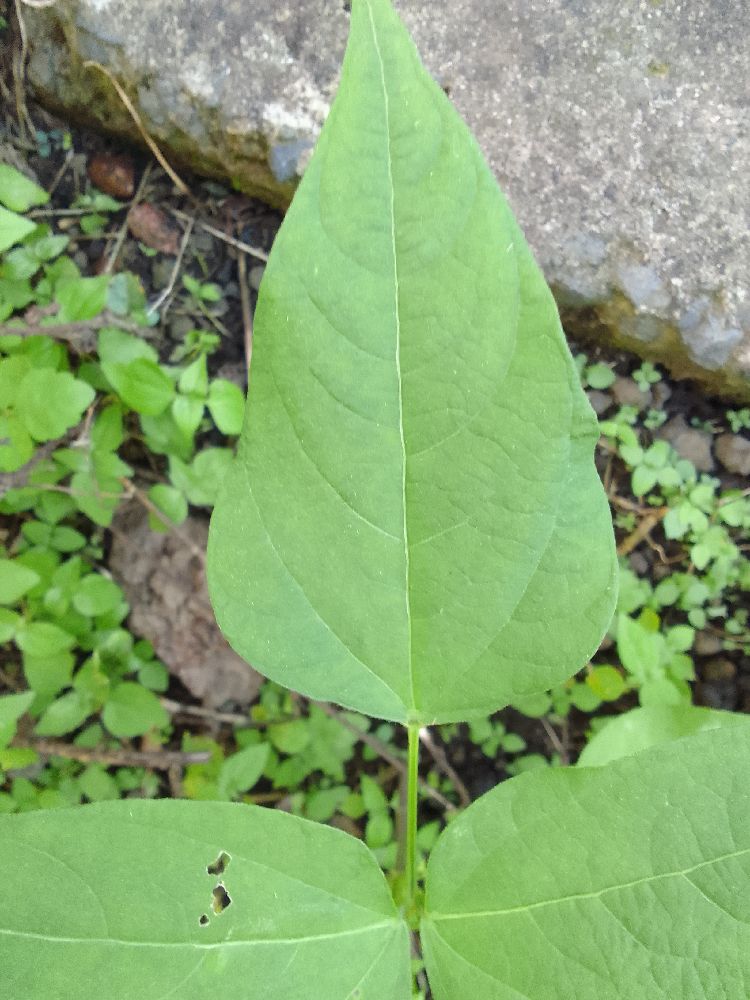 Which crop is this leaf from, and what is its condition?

common bean, healthy
